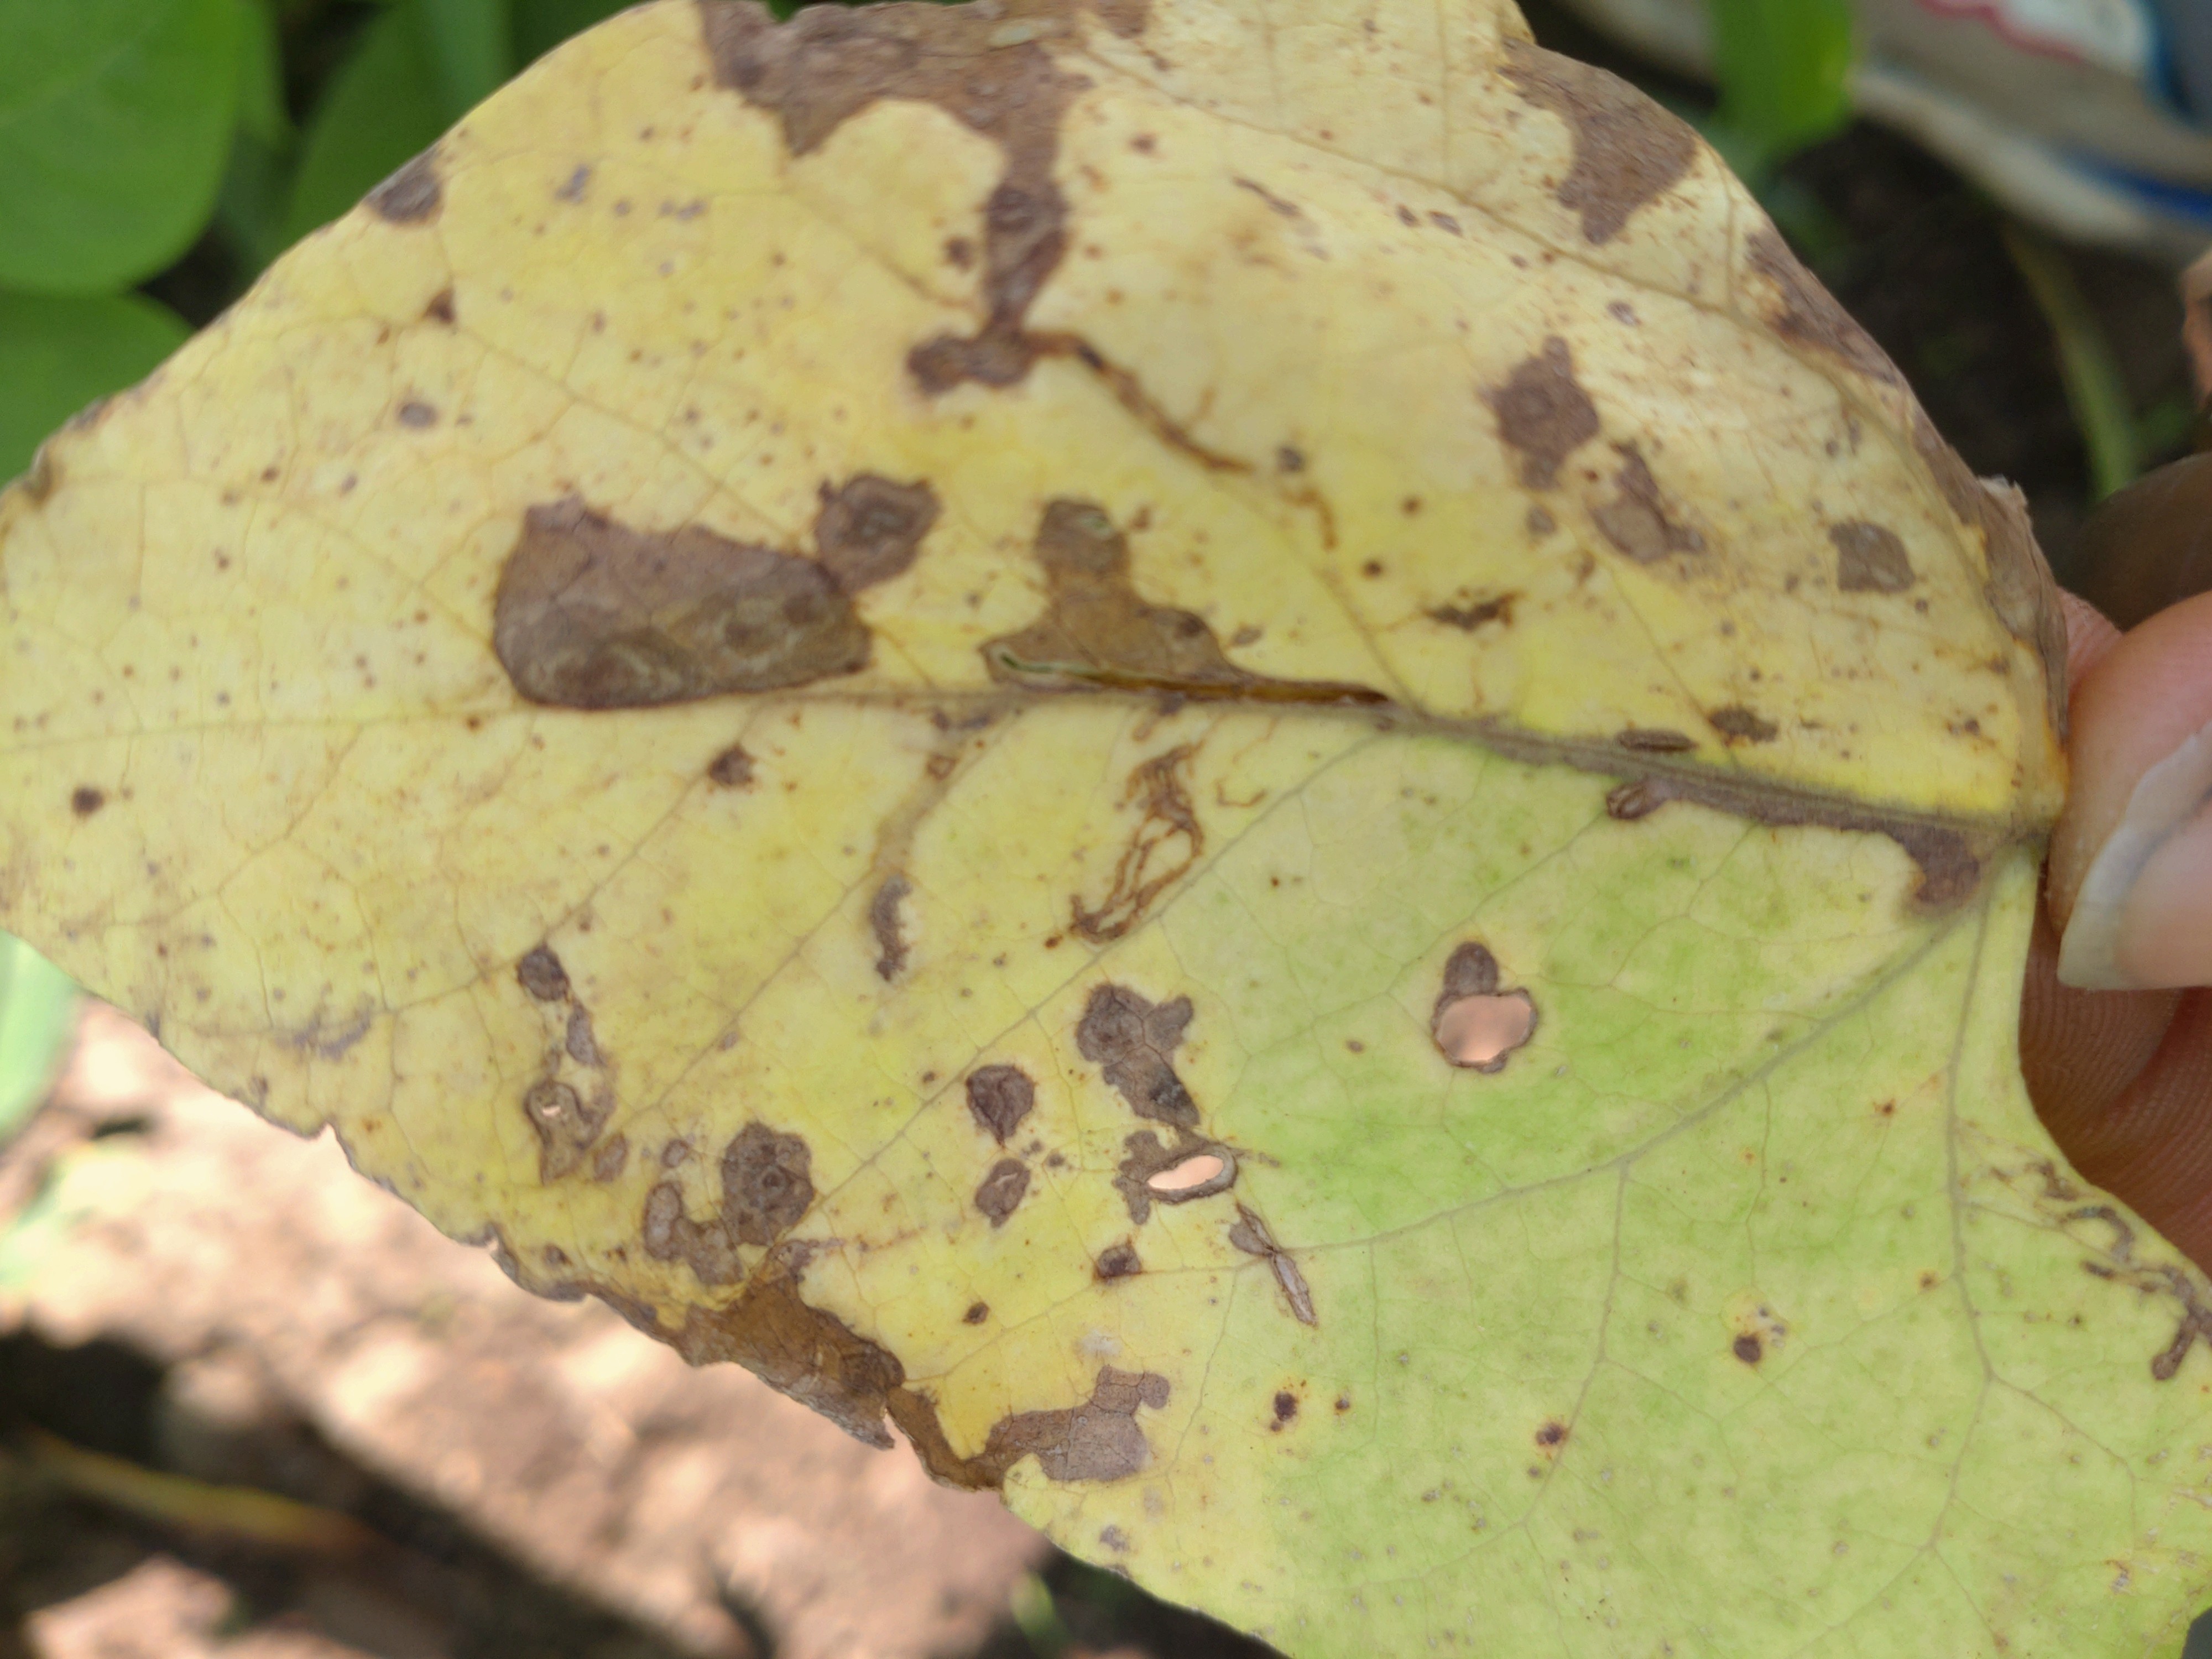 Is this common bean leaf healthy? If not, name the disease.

anthracnose
